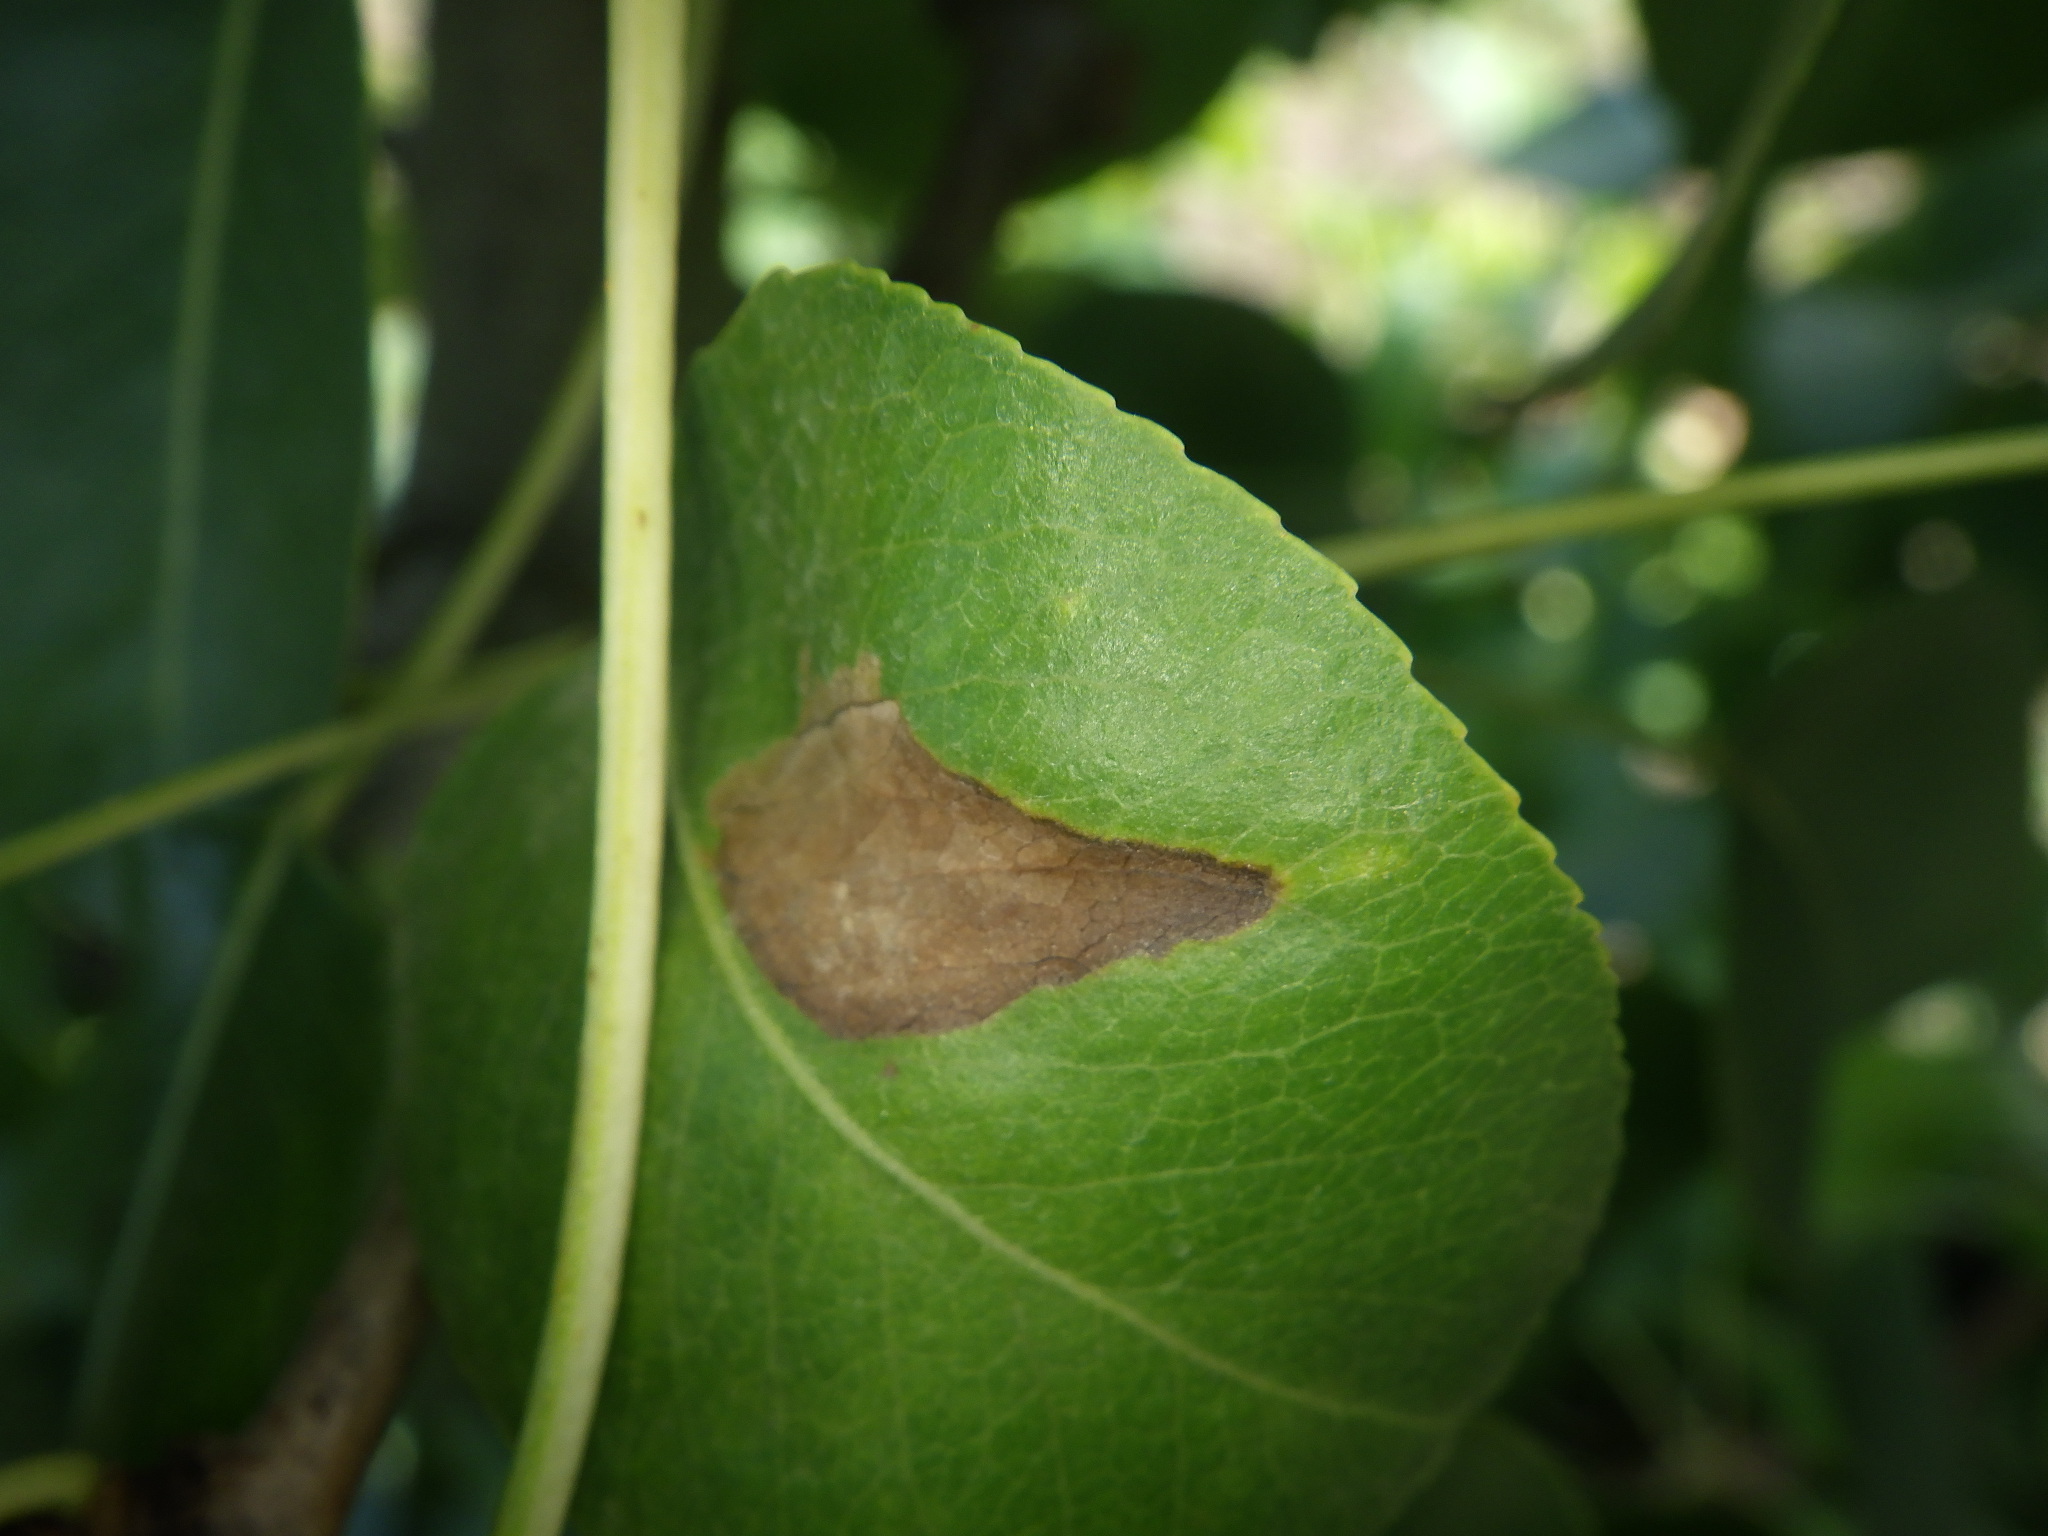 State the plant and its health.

pear, chemical damage
